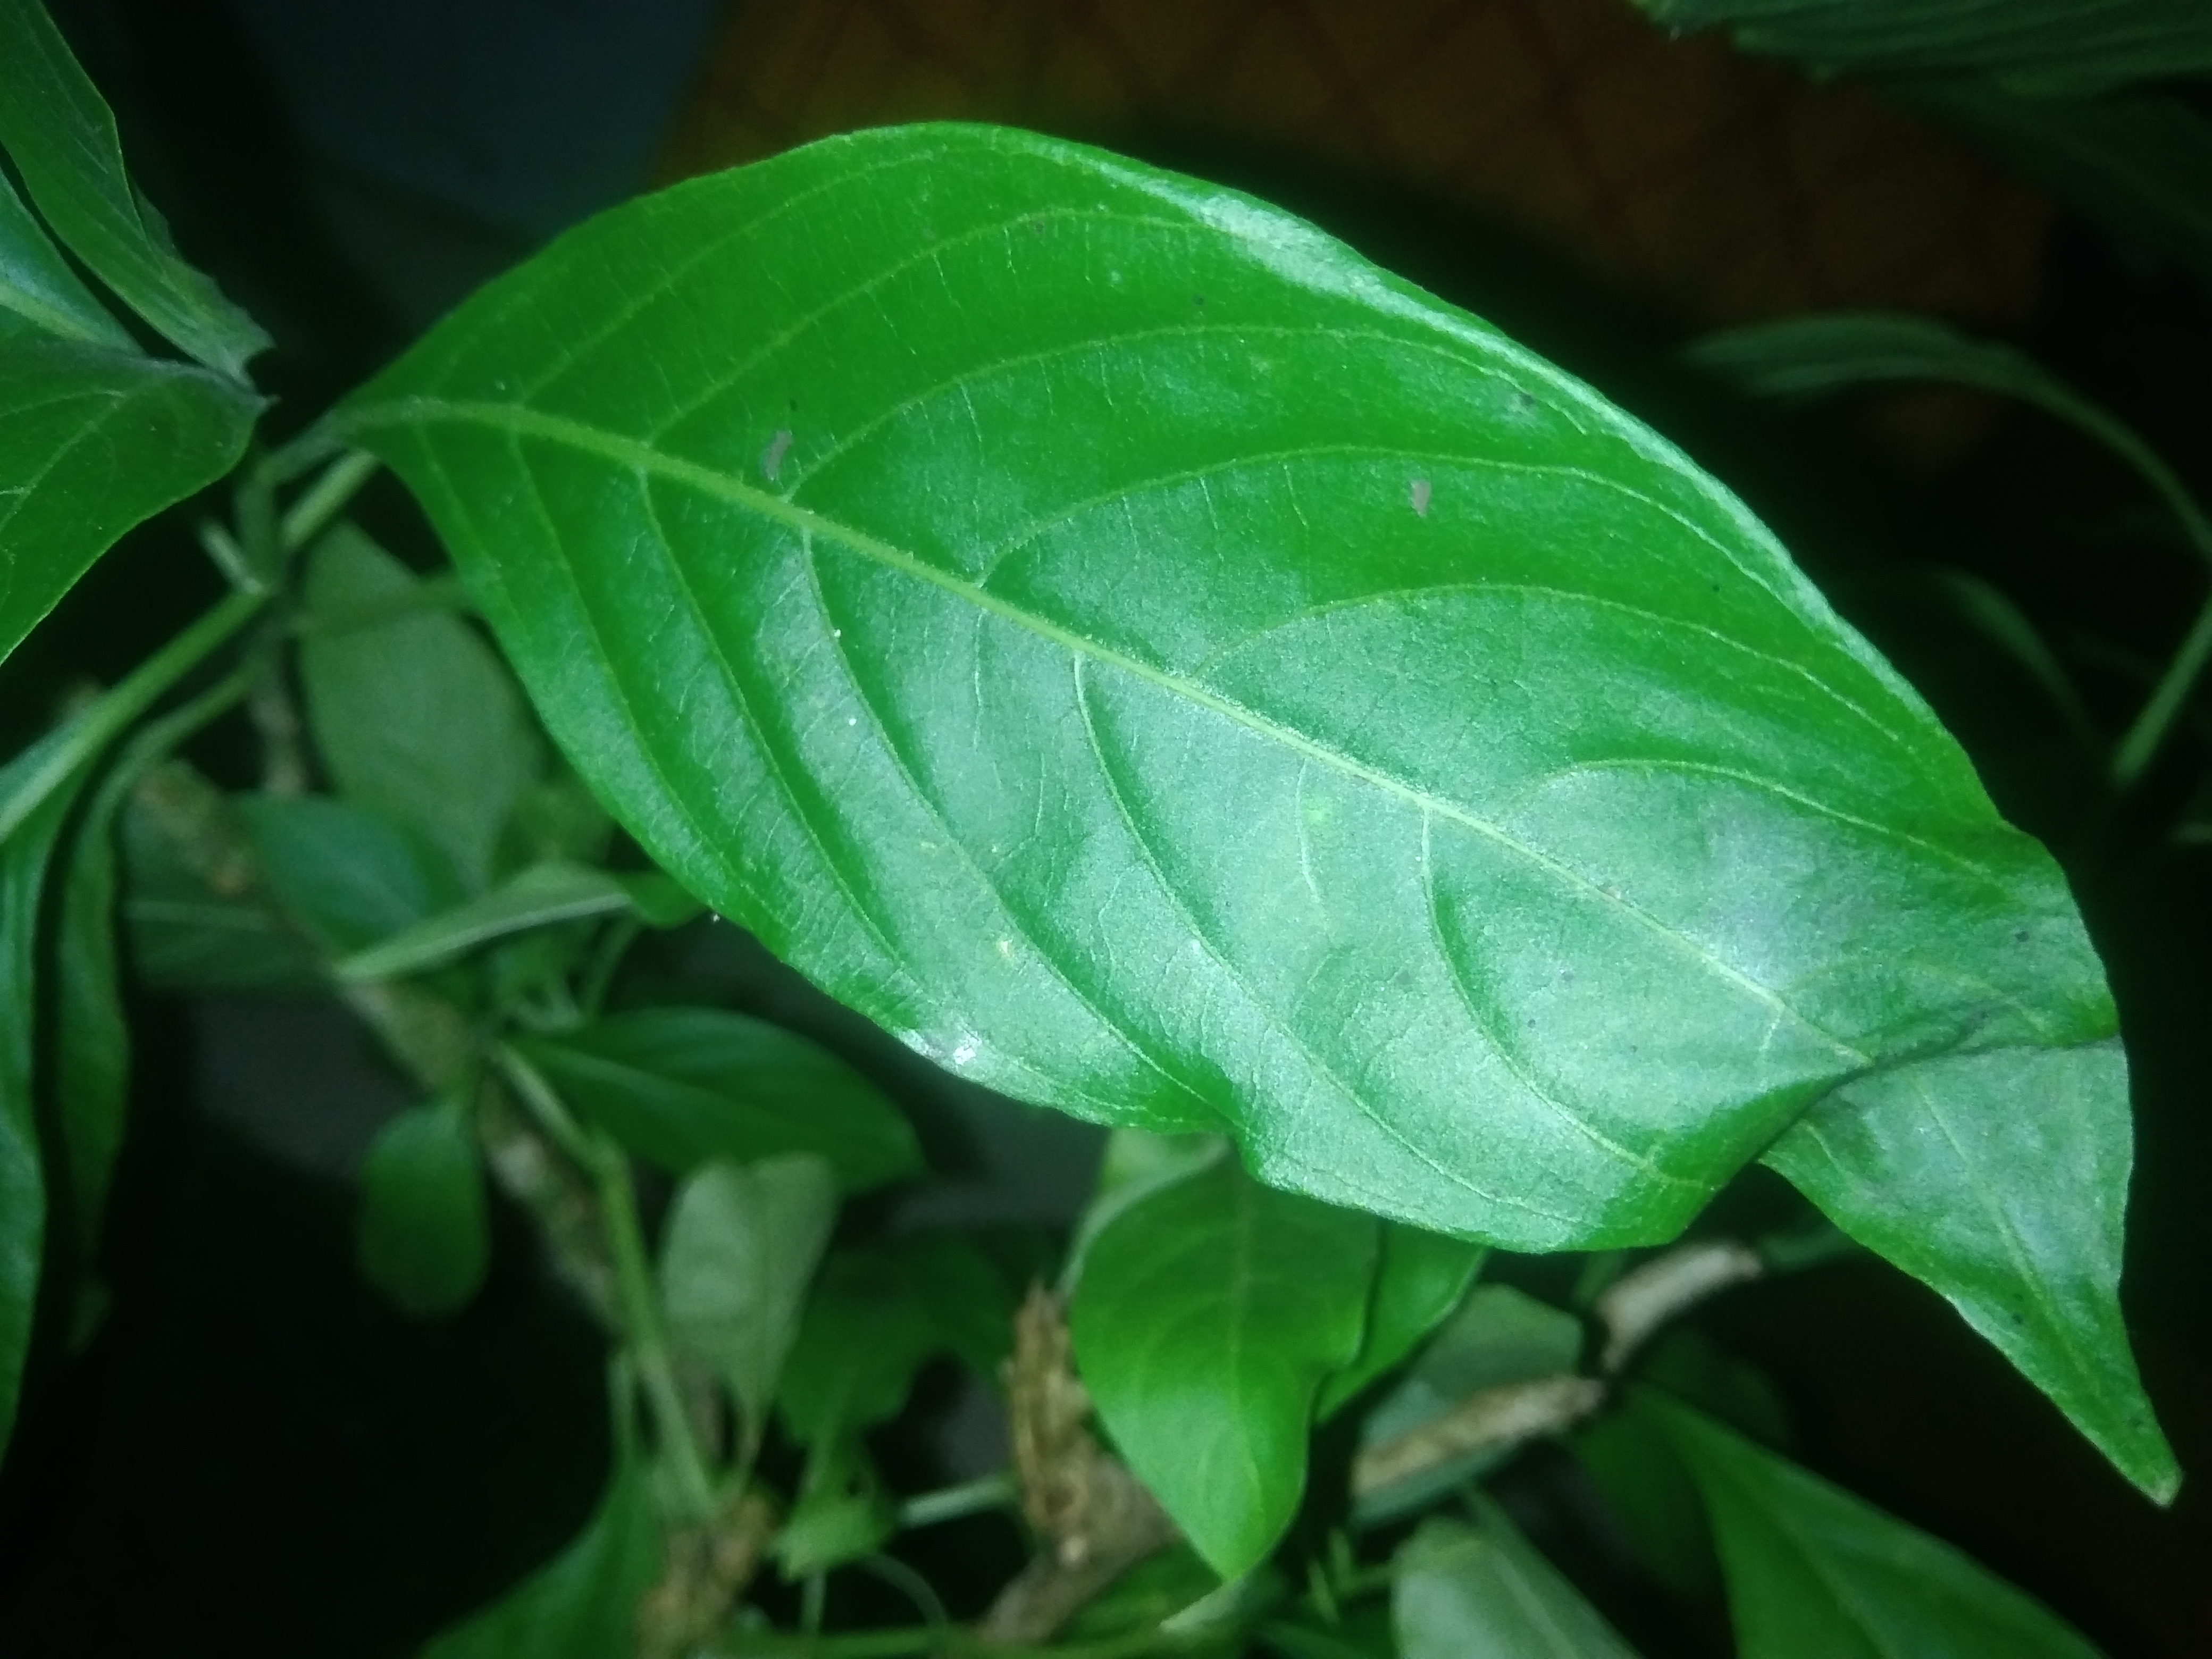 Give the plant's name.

vasaka
